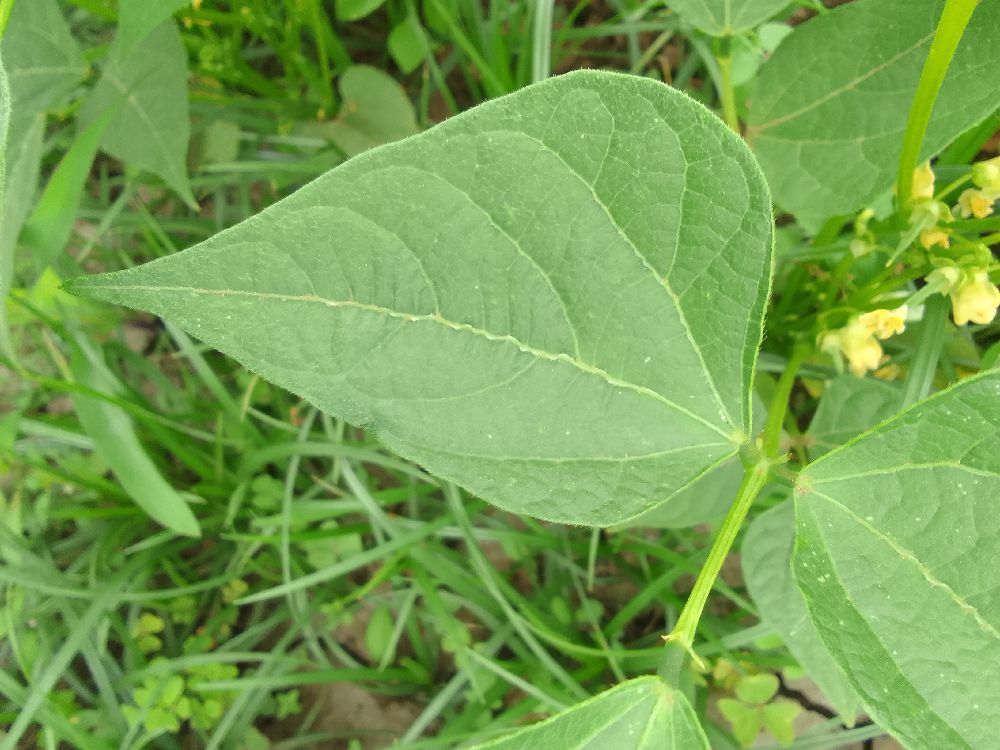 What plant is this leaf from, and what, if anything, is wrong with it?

common bean, healthy
